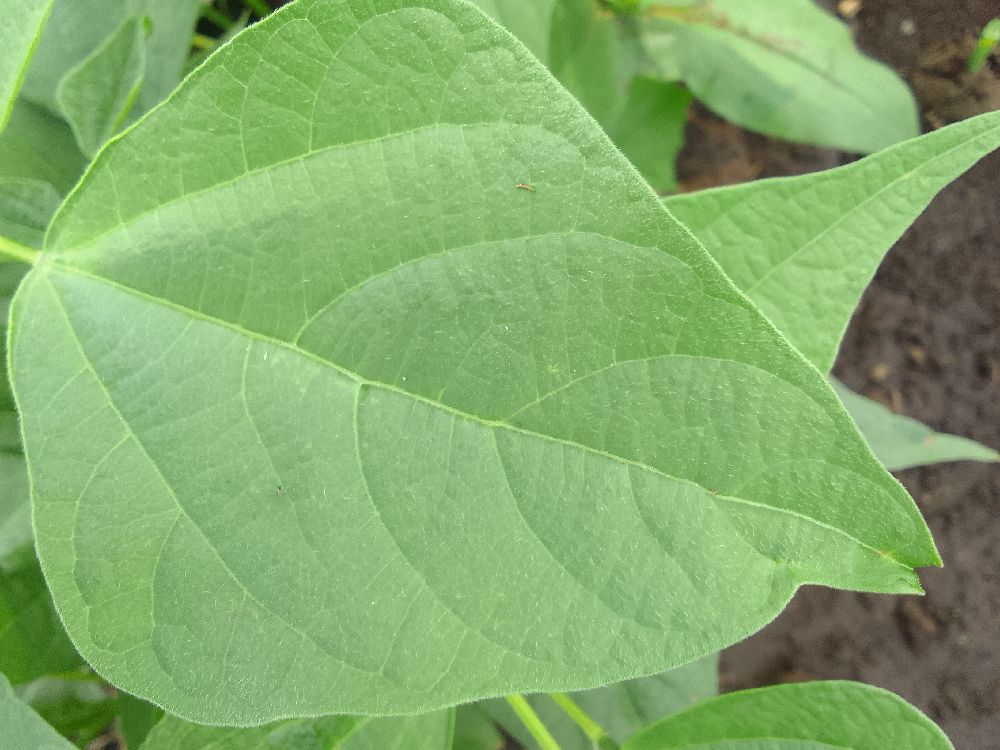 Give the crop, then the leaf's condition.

common bean, healthy
